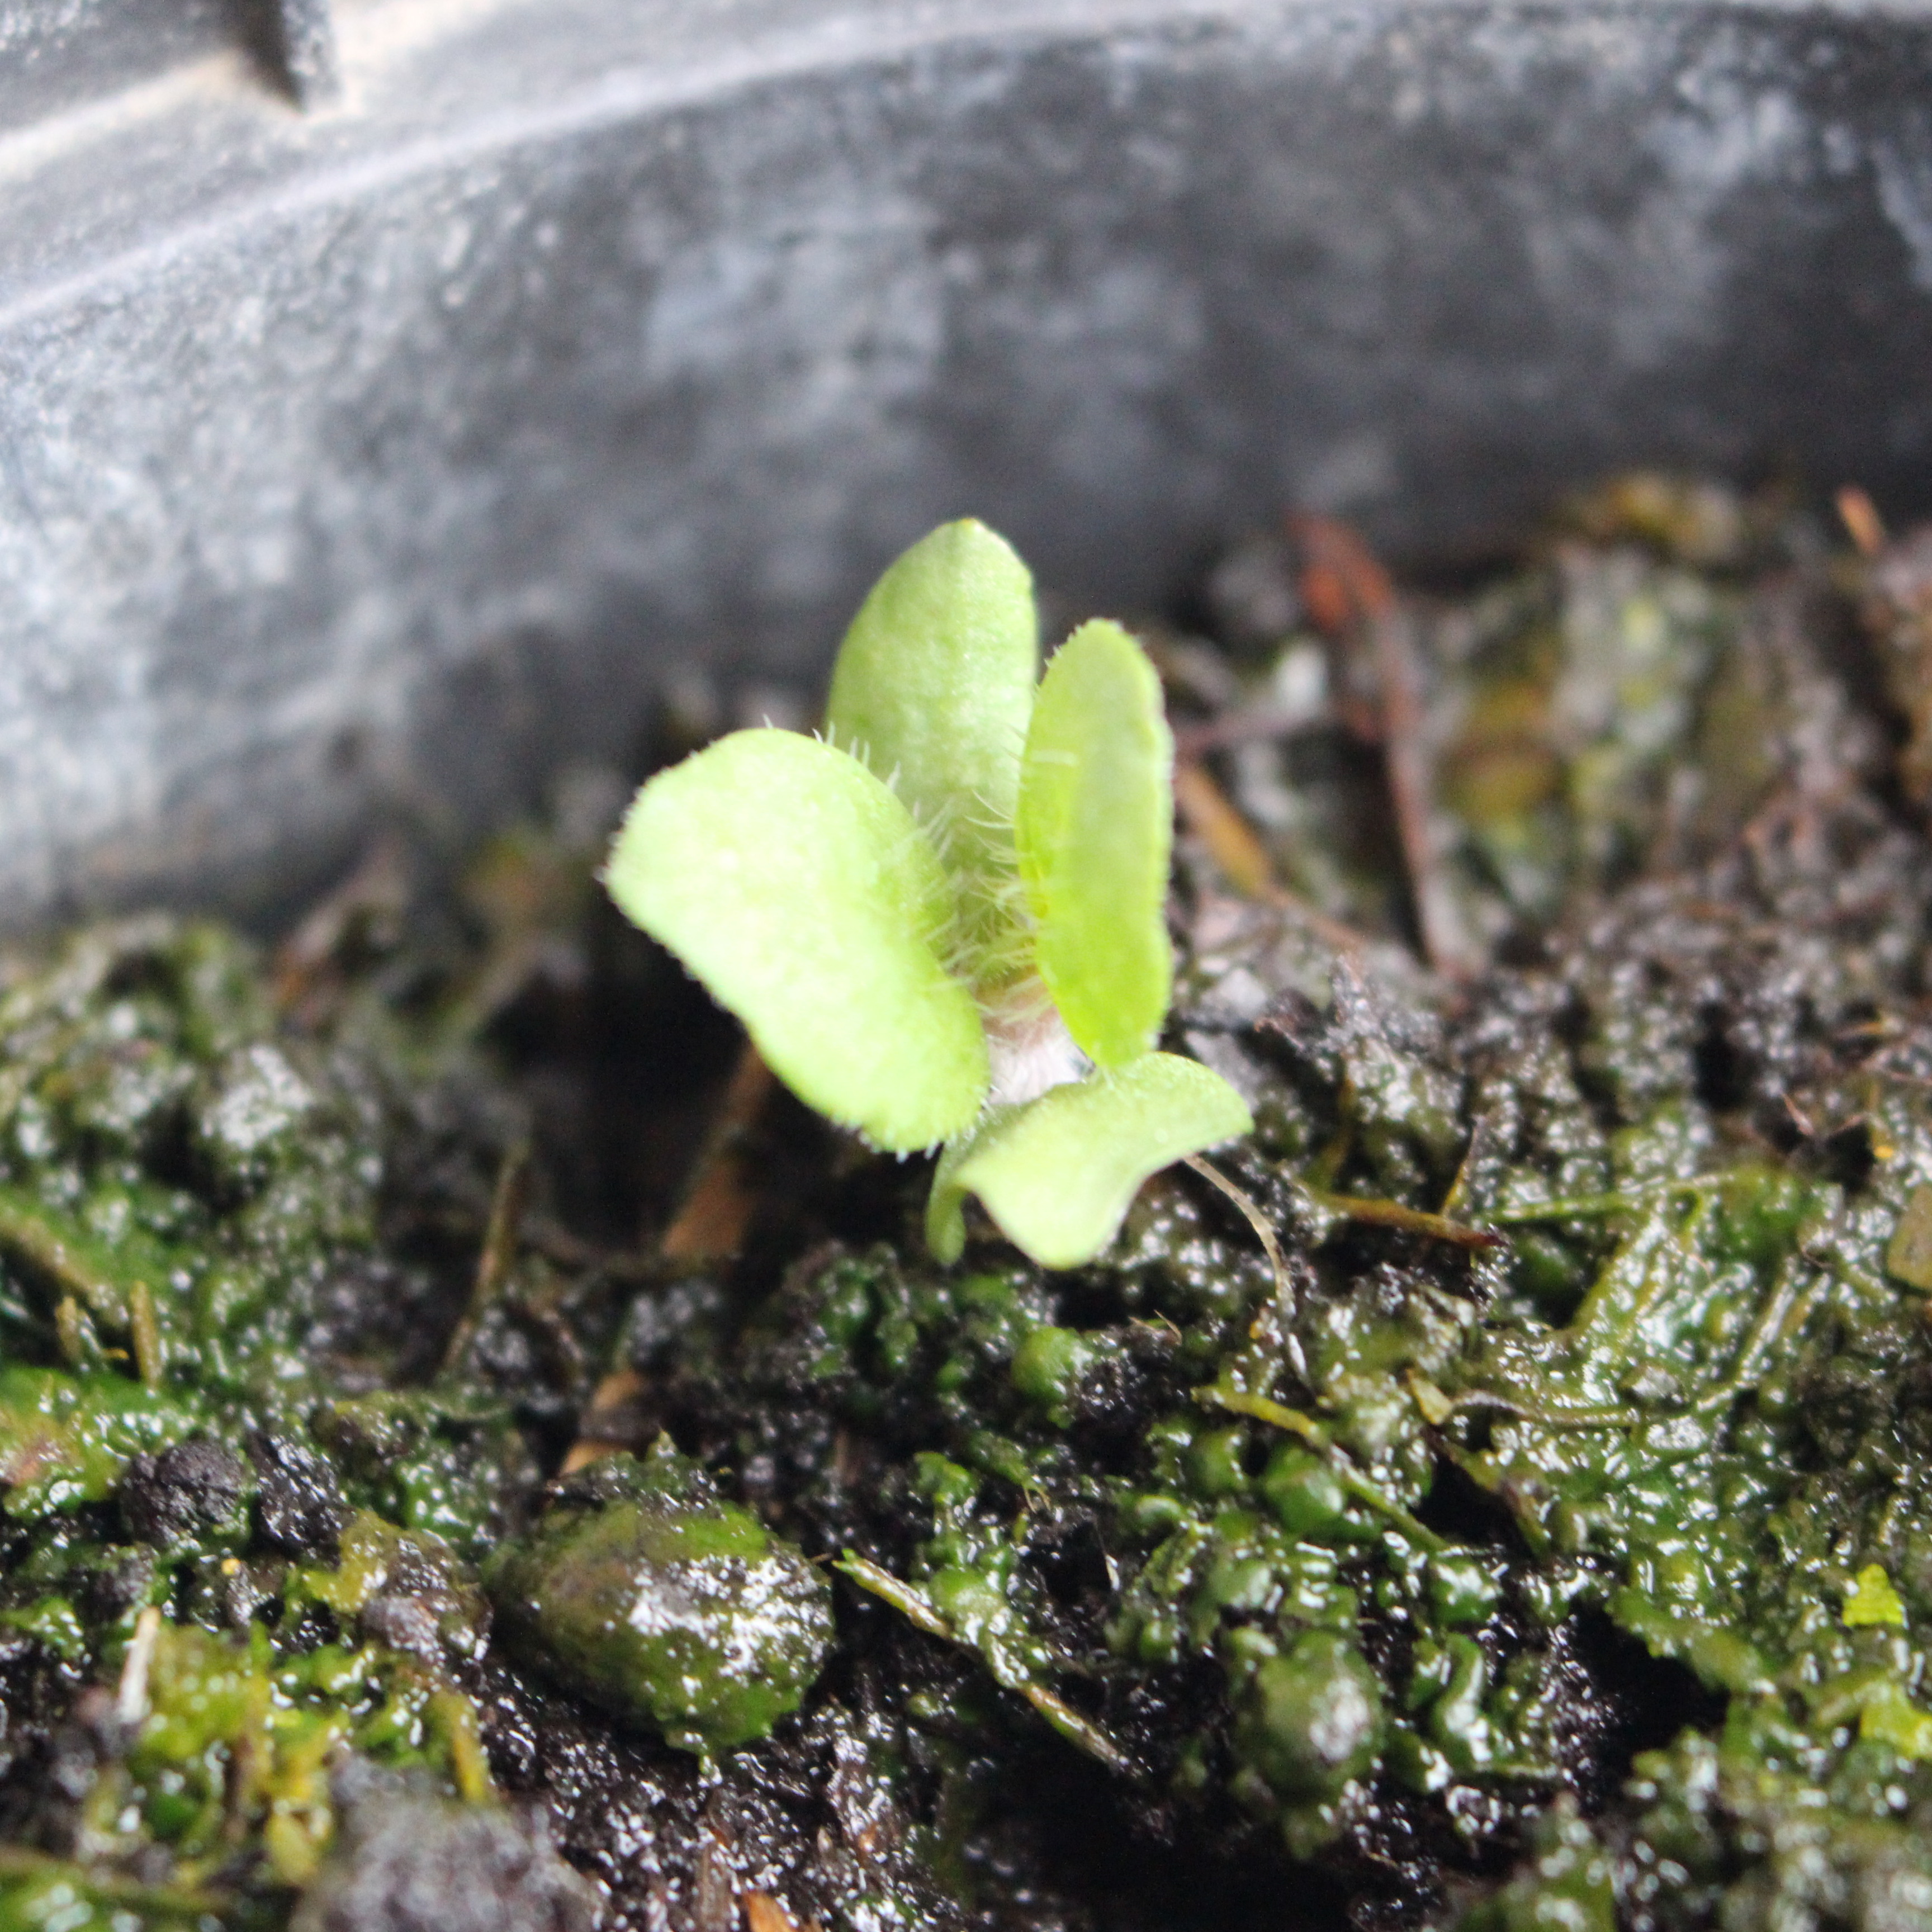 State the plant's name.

Veronica persica
